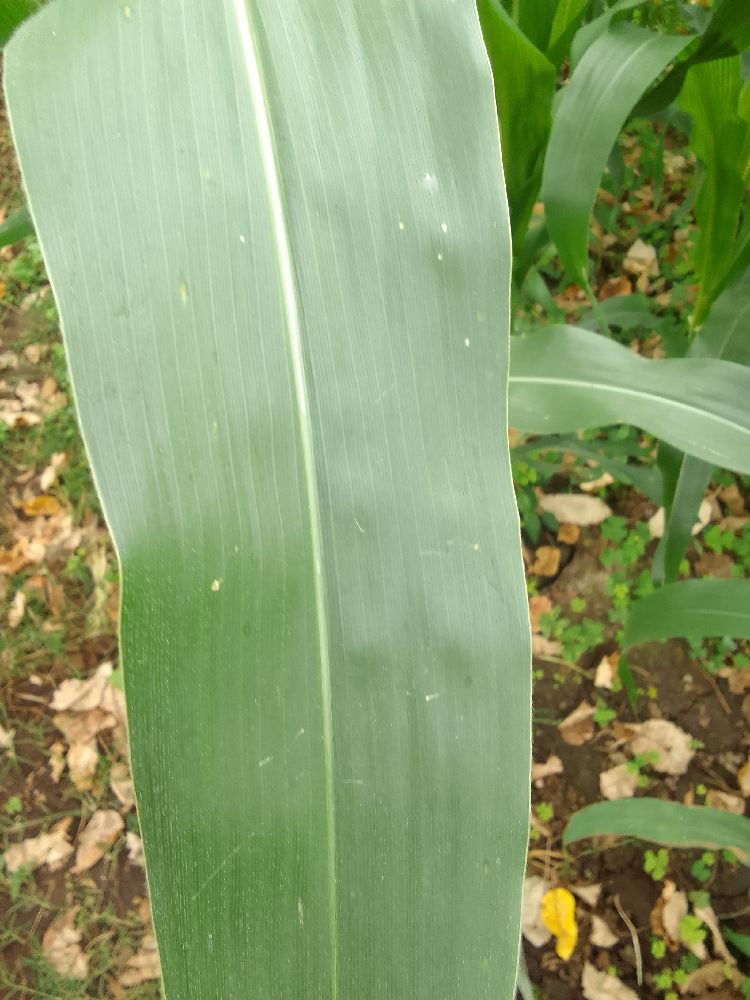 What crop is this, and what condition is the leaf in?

maize, healthy
